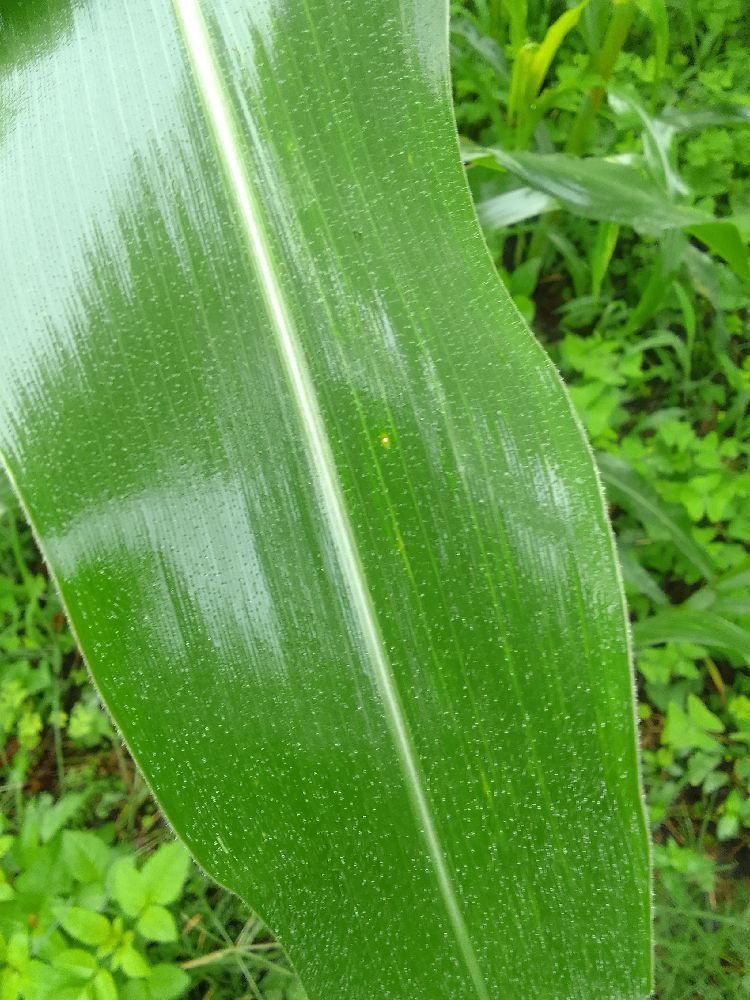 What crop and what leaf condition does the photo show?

maize, healthy
